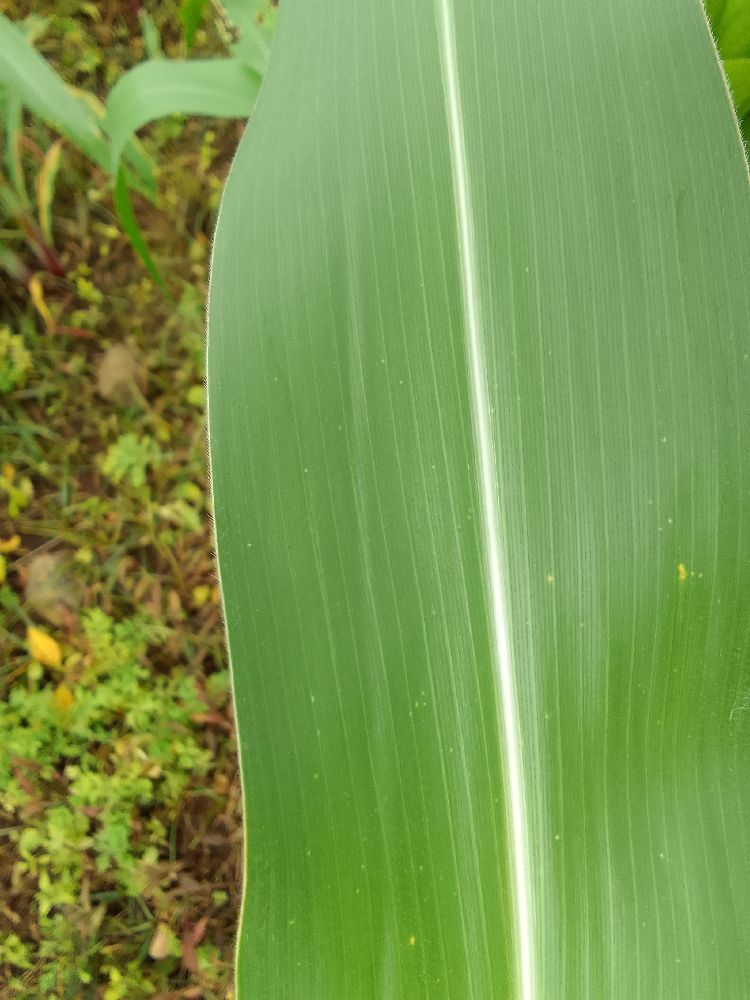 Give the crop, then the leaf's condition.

maize, healthy
